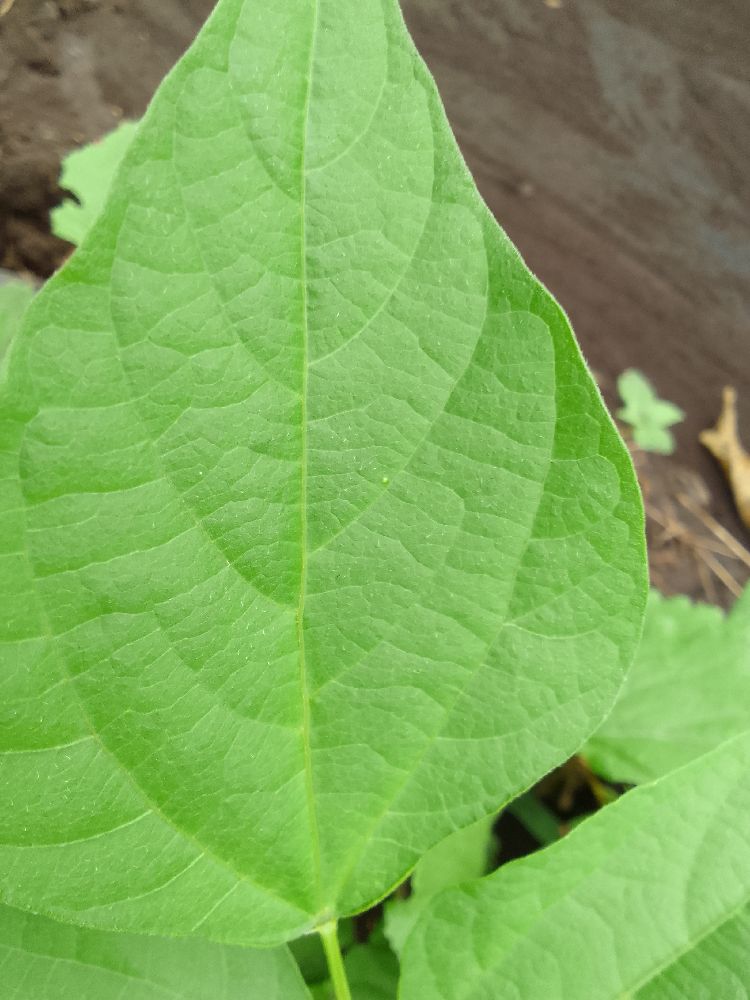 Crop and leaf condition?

common bean, healthy
